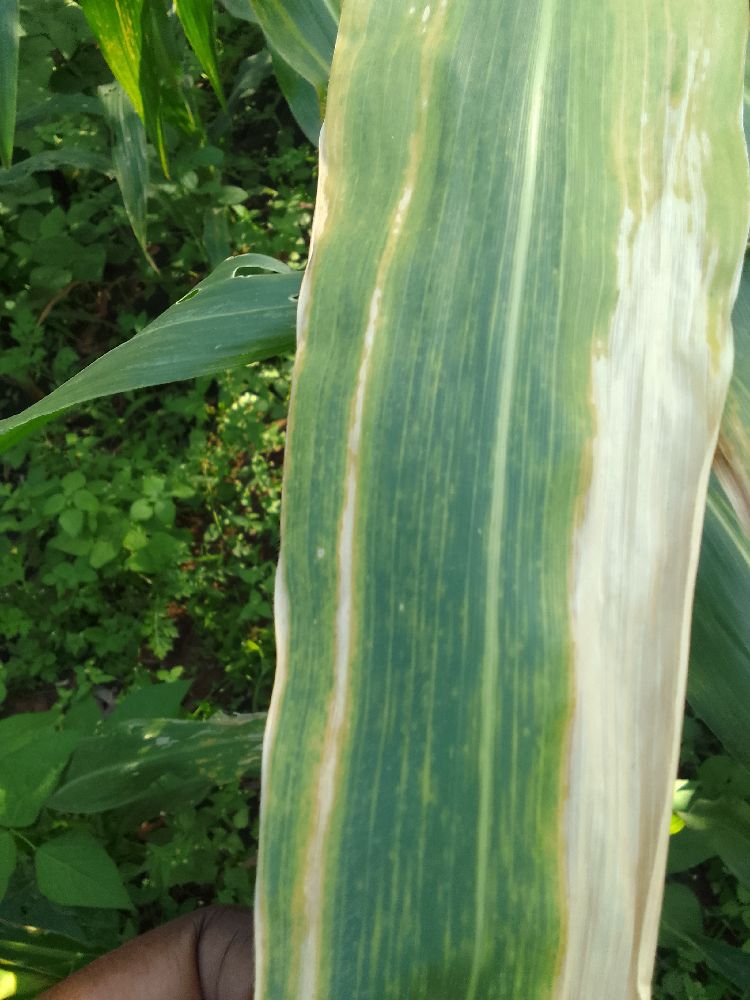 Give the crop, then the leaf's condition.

maize, maize lethal necrosis
